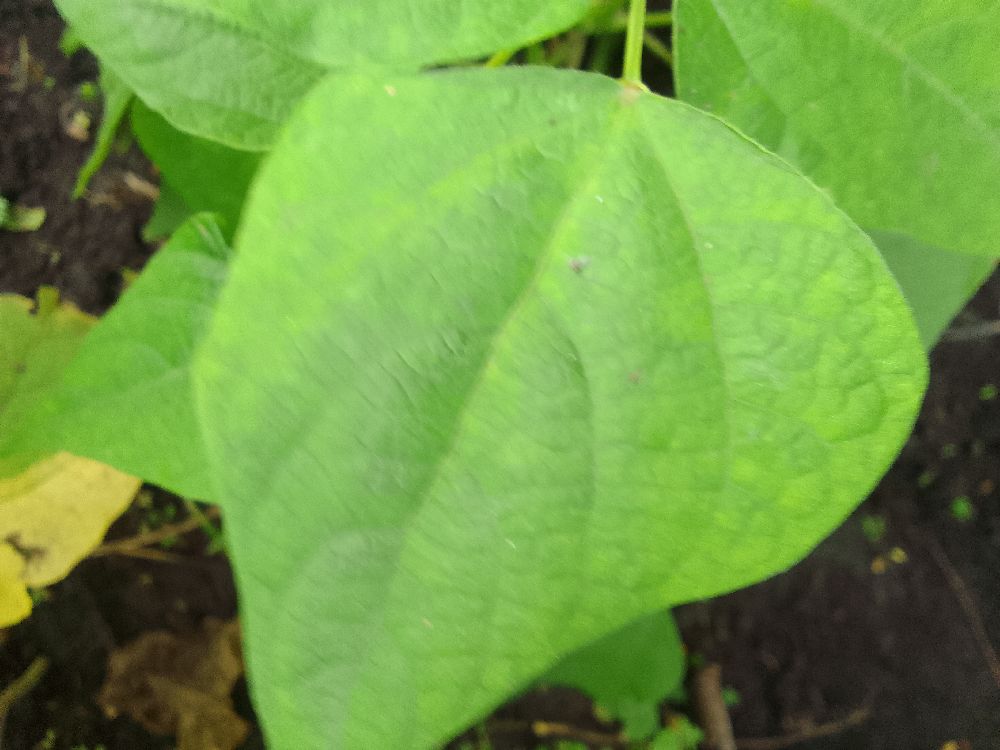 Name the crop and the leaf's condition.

common bean, healthy
